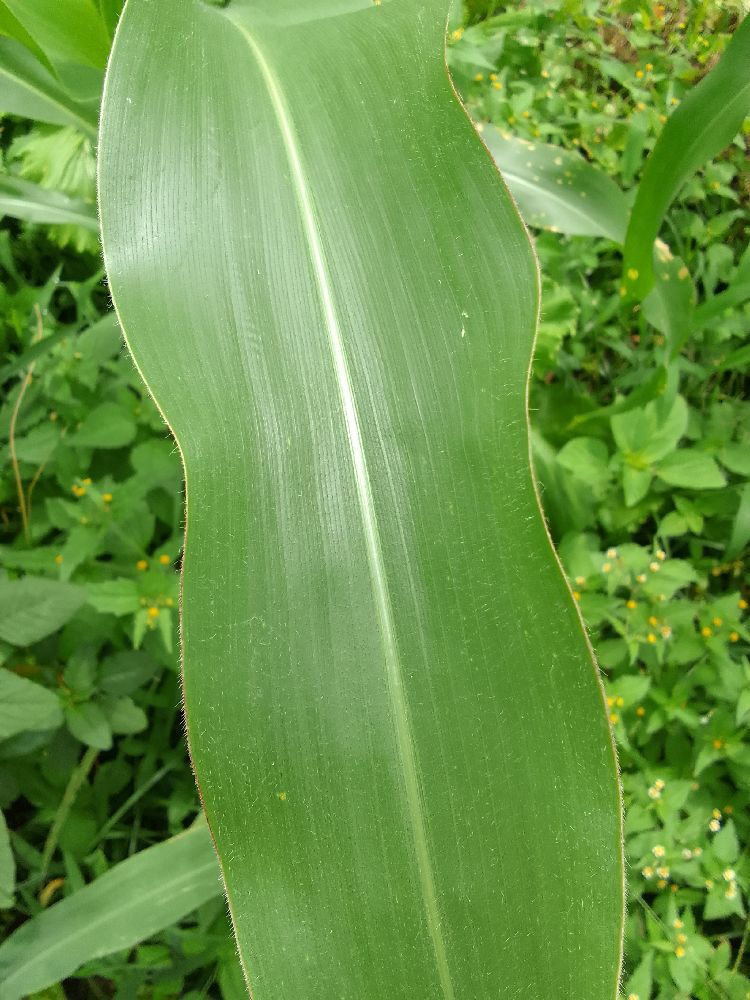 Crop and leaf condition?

maize, healthy
